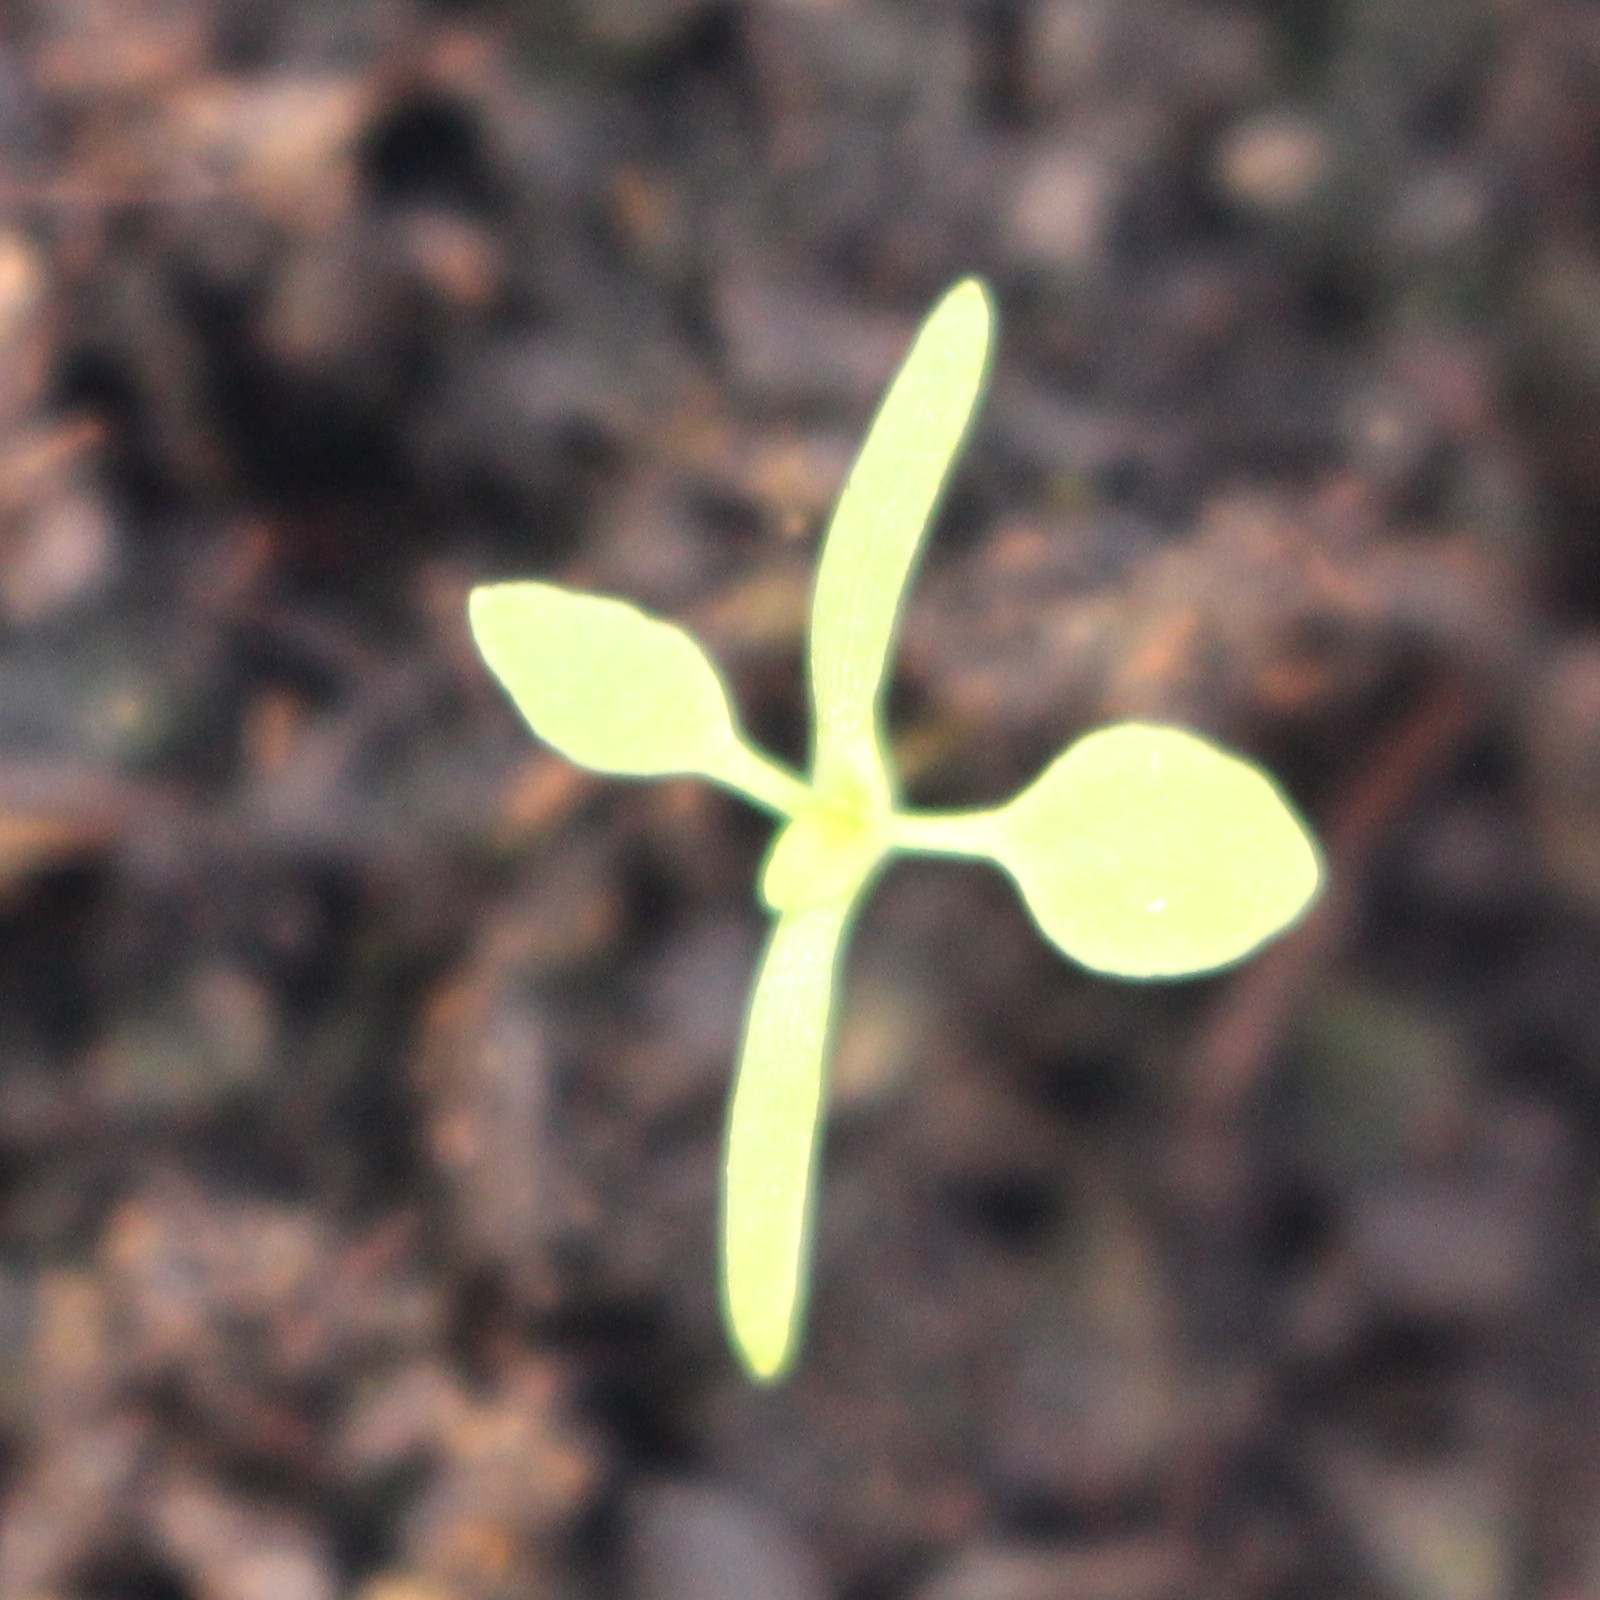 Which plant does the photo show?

Papaver rhoeas
